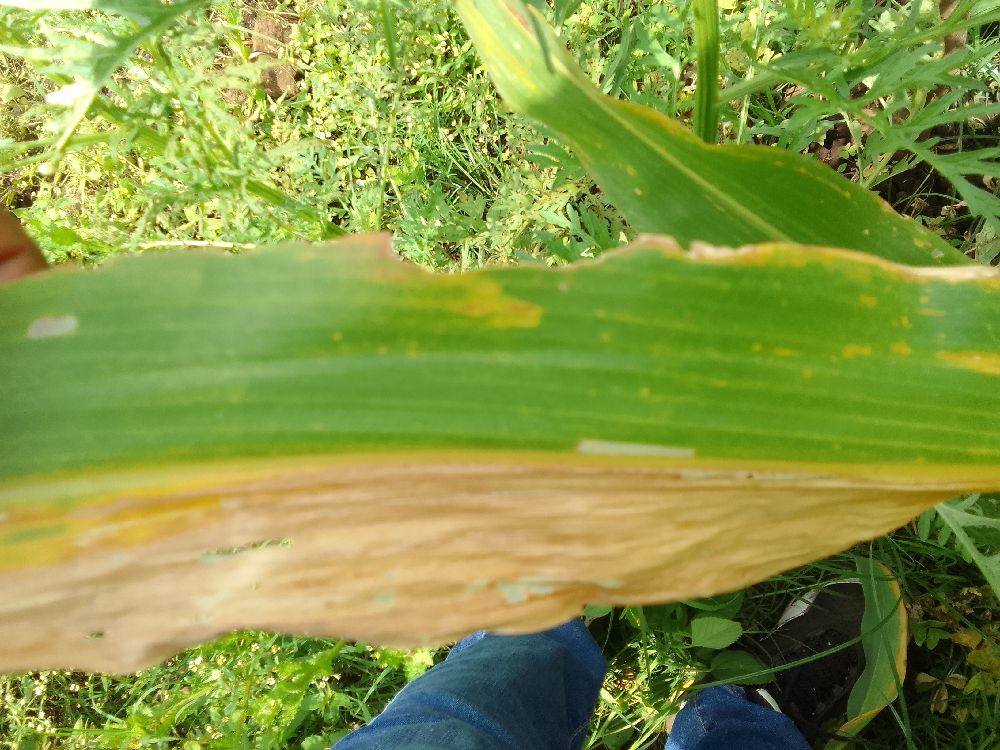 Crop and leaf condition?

maize, maize lethal necrosis
